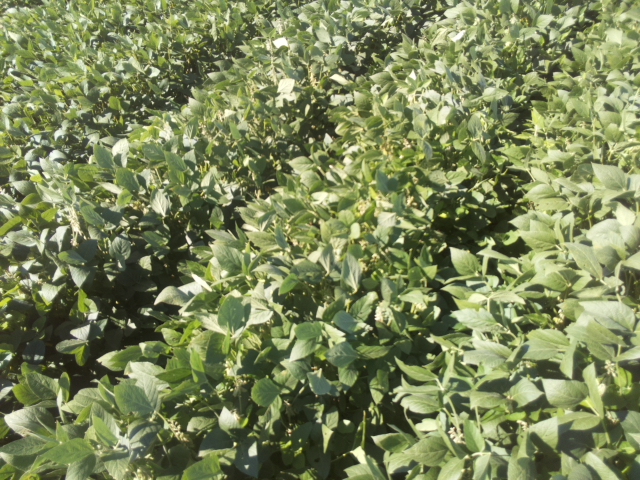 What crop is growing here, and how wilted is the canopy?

soybean, slight leaflet or petiole turgor loss in upper canopy
